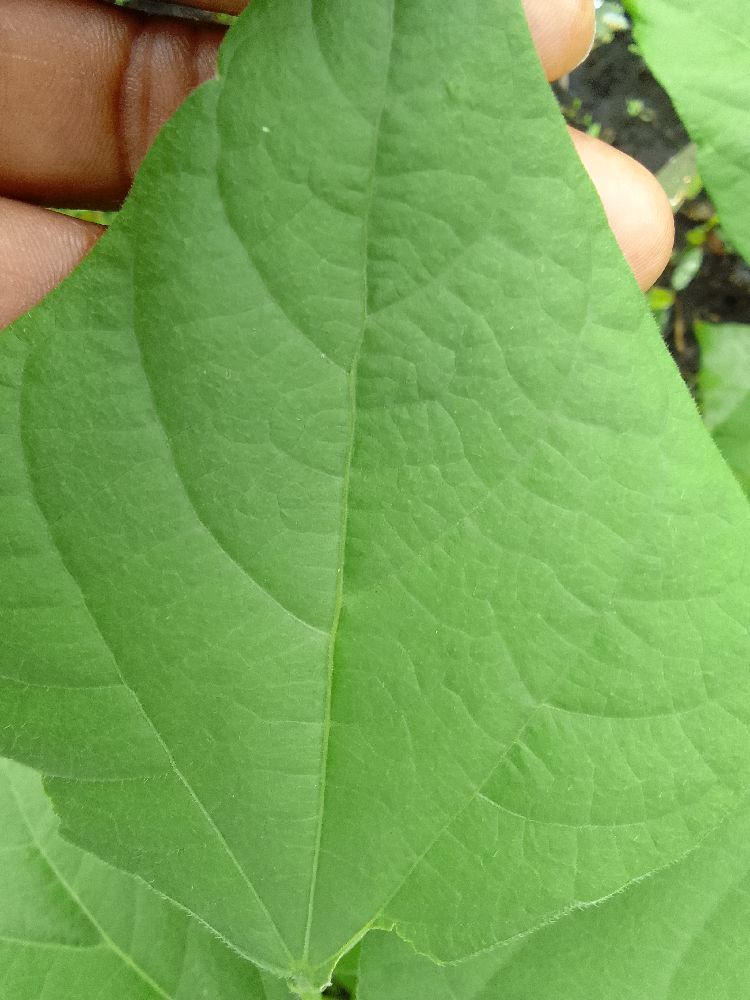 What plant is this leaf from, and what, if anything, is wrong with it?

common bean, healthy
